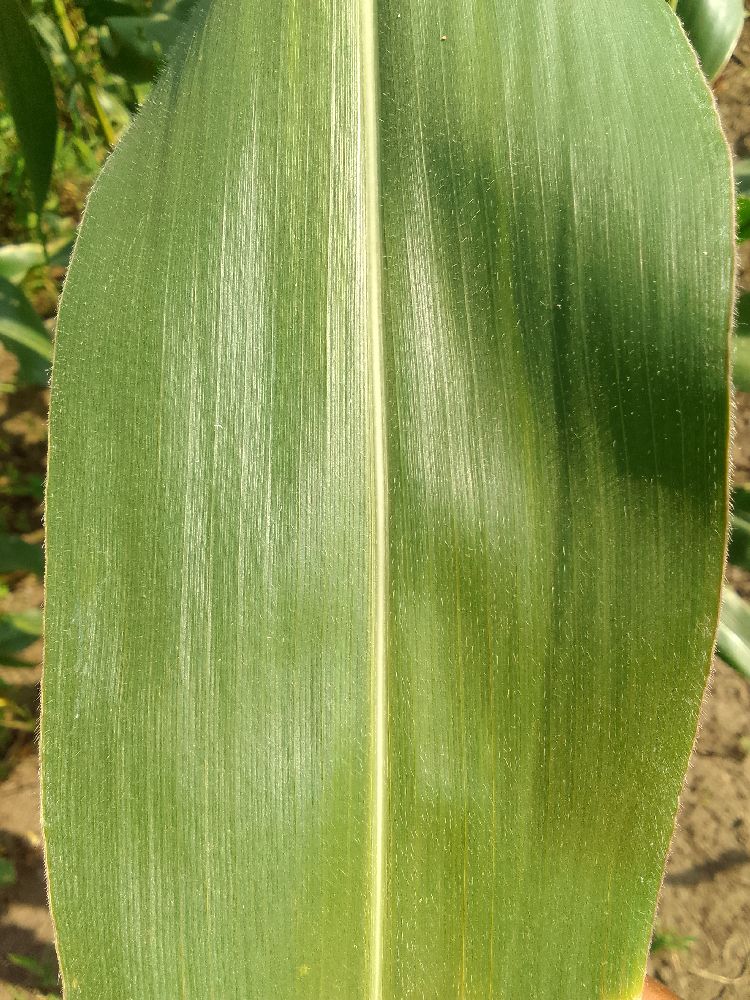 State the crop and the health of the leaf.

maize, healthy
